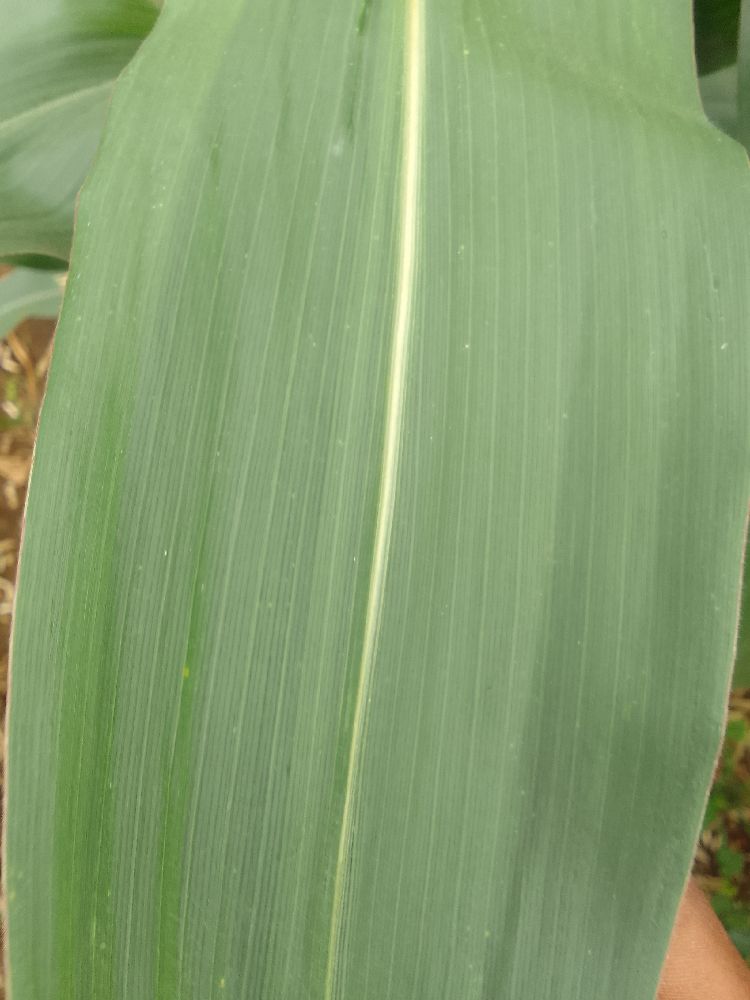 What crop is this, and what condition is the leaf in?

maize, healthy
